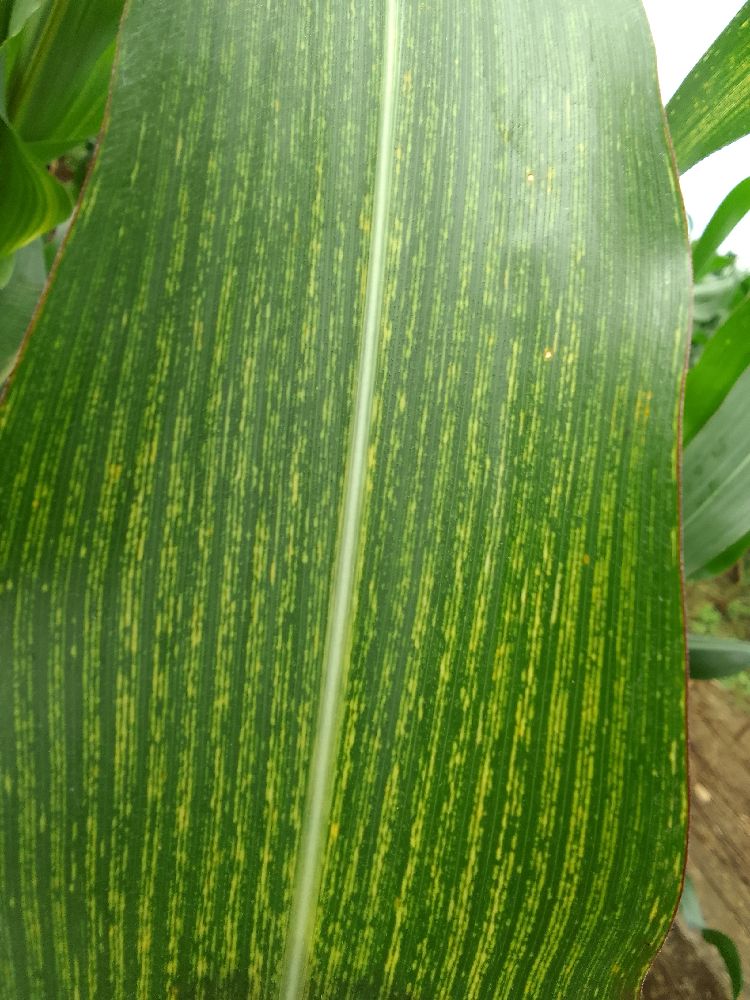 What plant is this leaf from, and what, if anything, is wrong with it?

maize, maize streak virus
